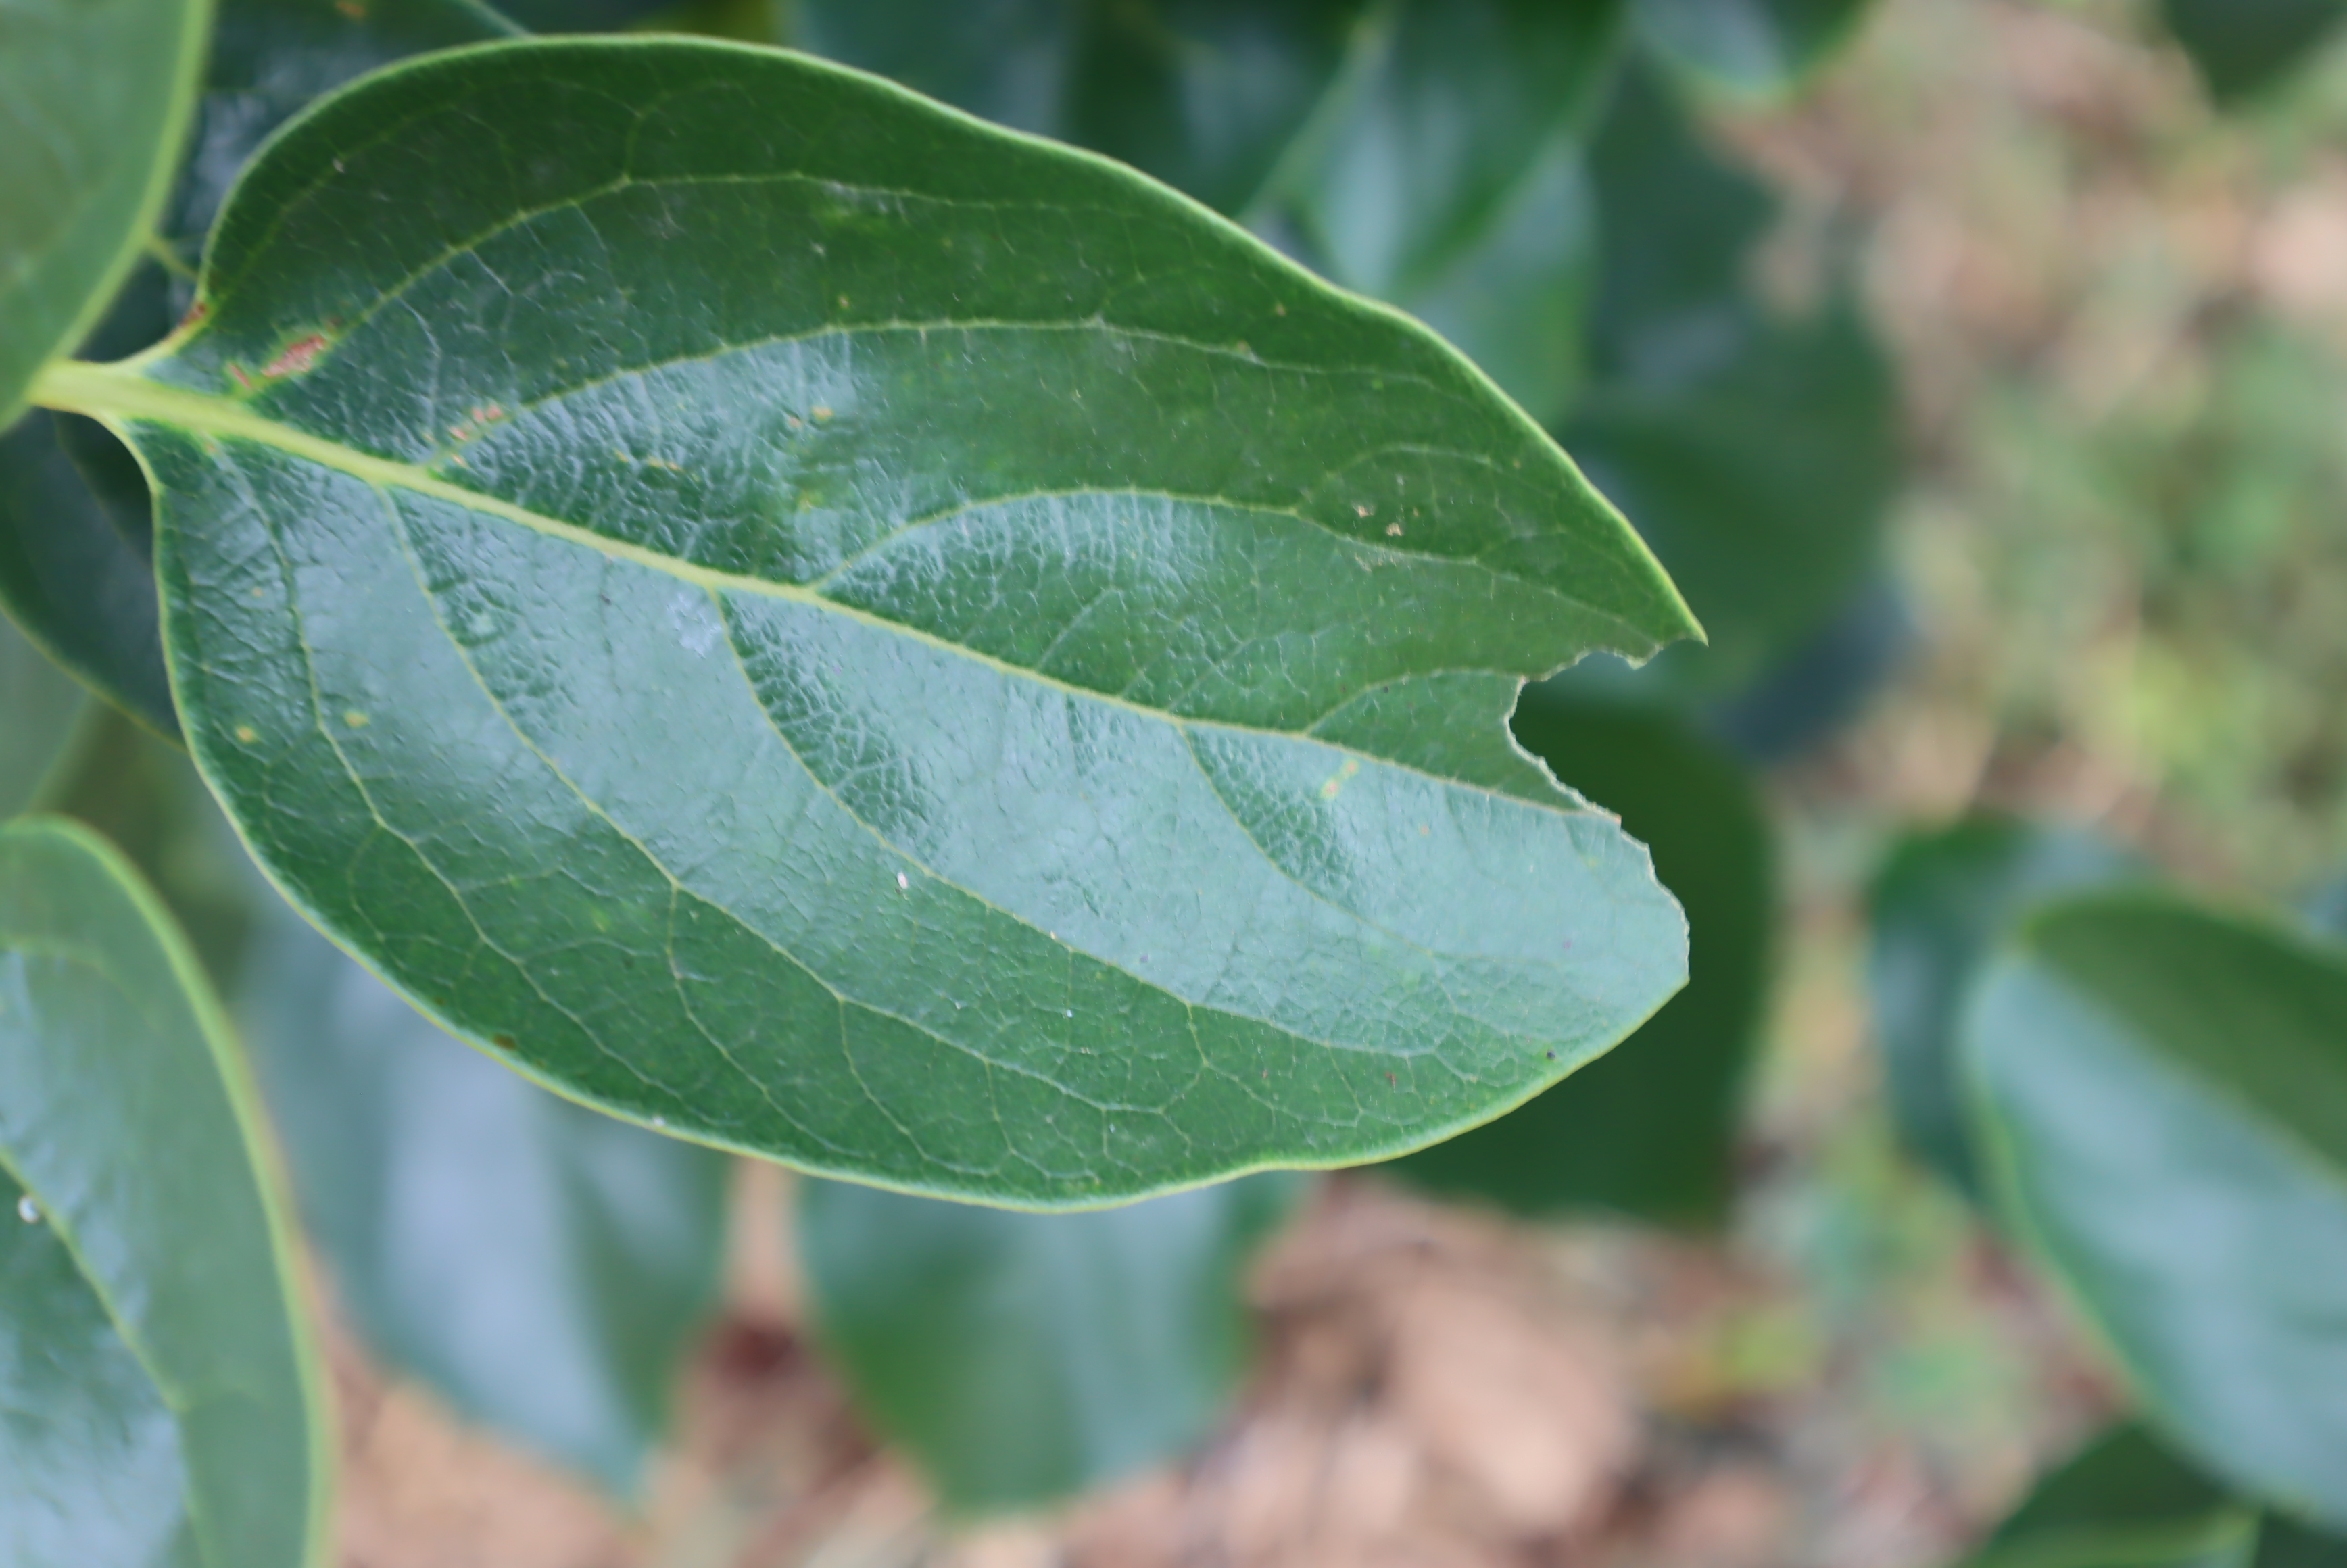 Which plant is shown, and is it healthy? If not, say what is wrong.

persimmon, phytophagous
